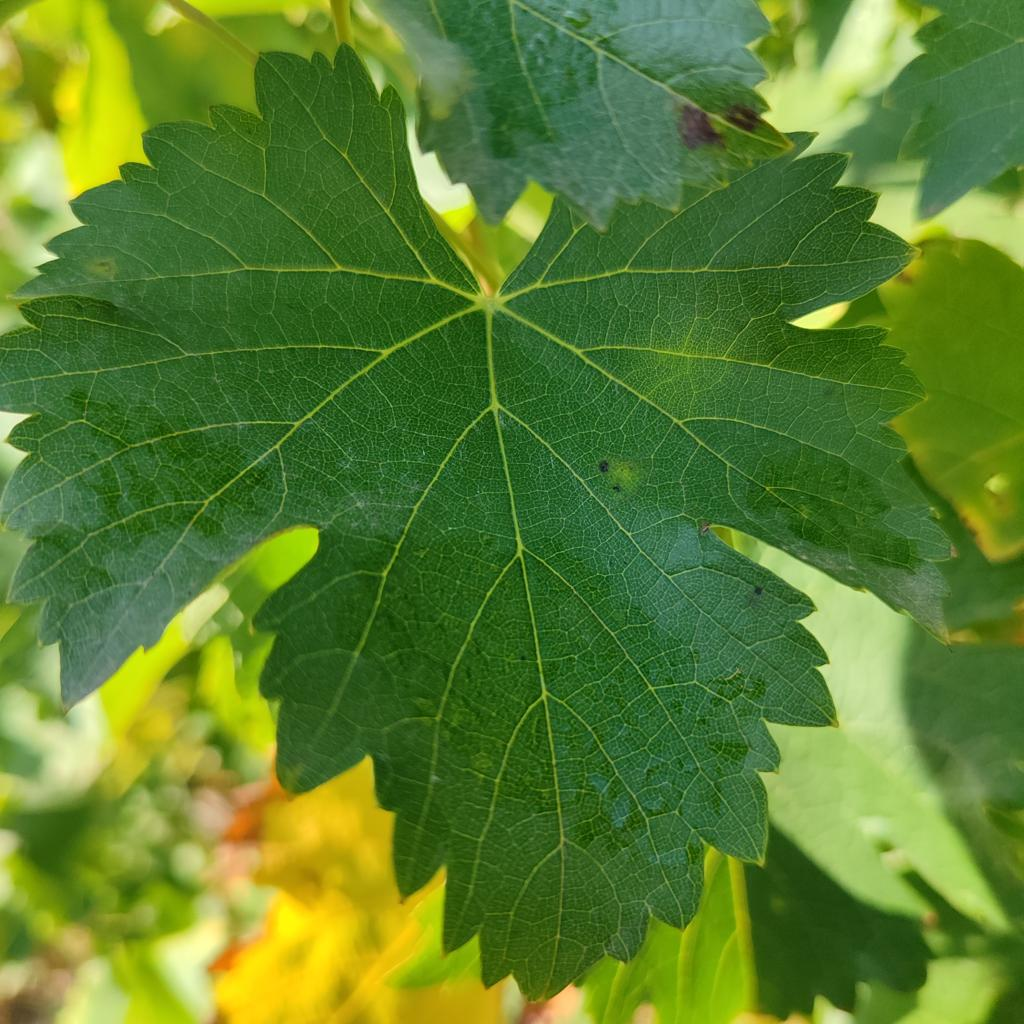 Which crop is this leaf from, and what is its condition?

grapevine, powdery mildew
